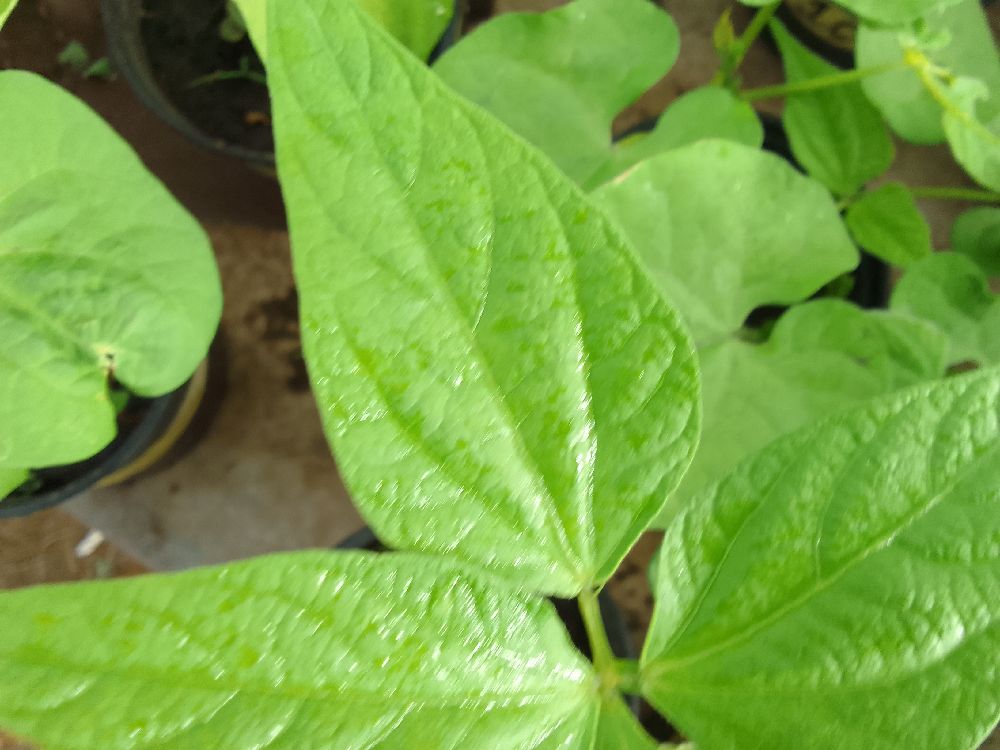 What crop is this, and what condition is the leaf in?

common bean, healthy
